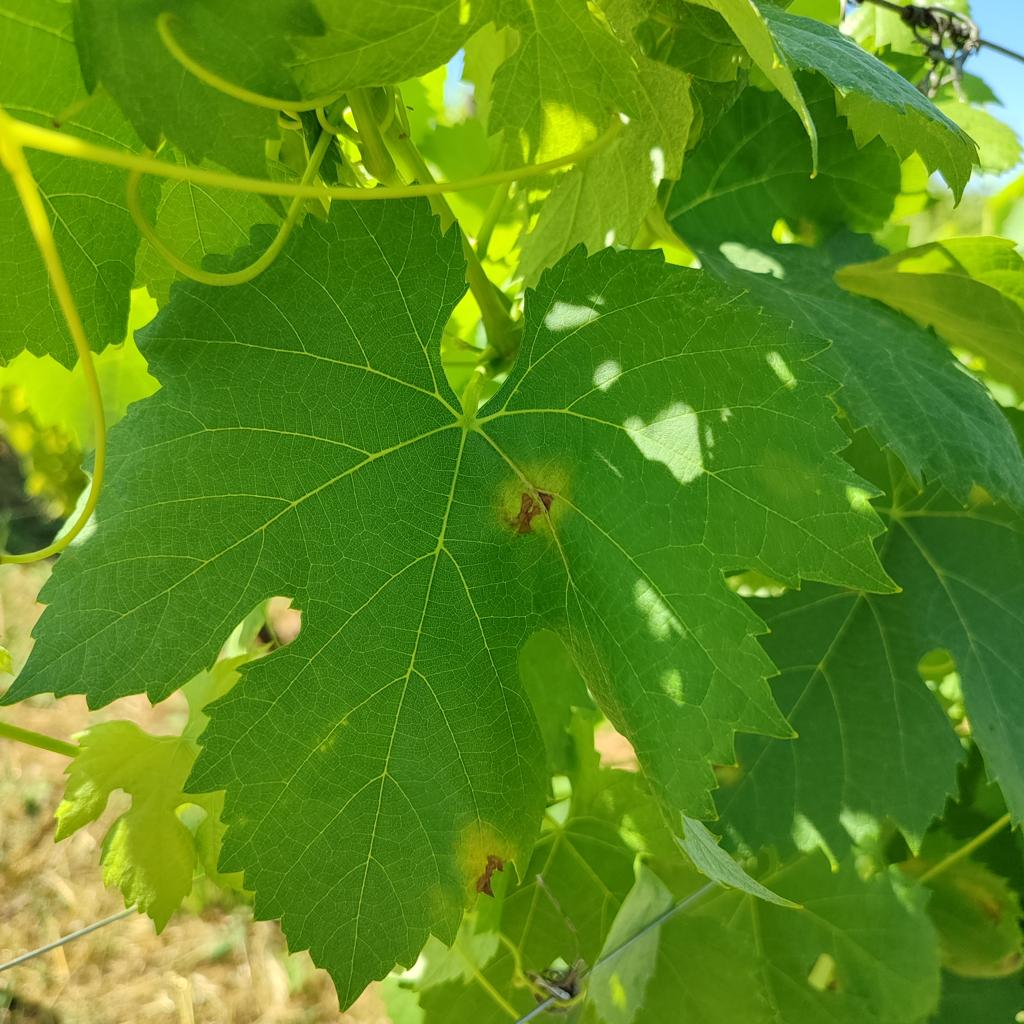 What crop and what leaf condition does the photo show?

grapevine, downy mildew
